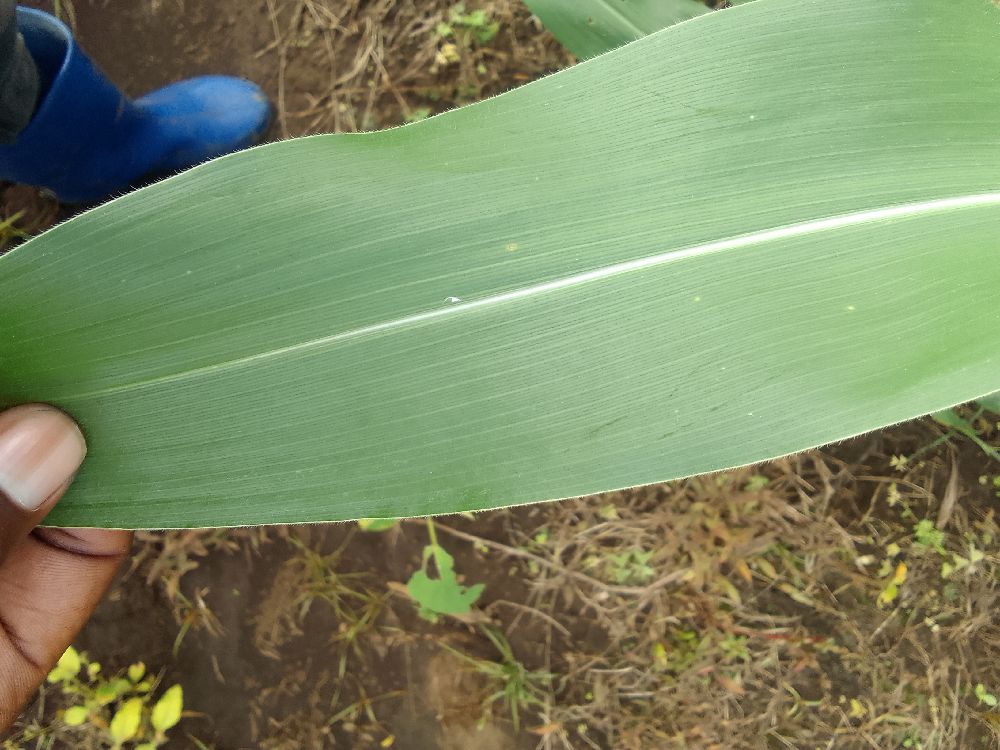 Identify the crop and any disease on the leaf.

maize, healthy
